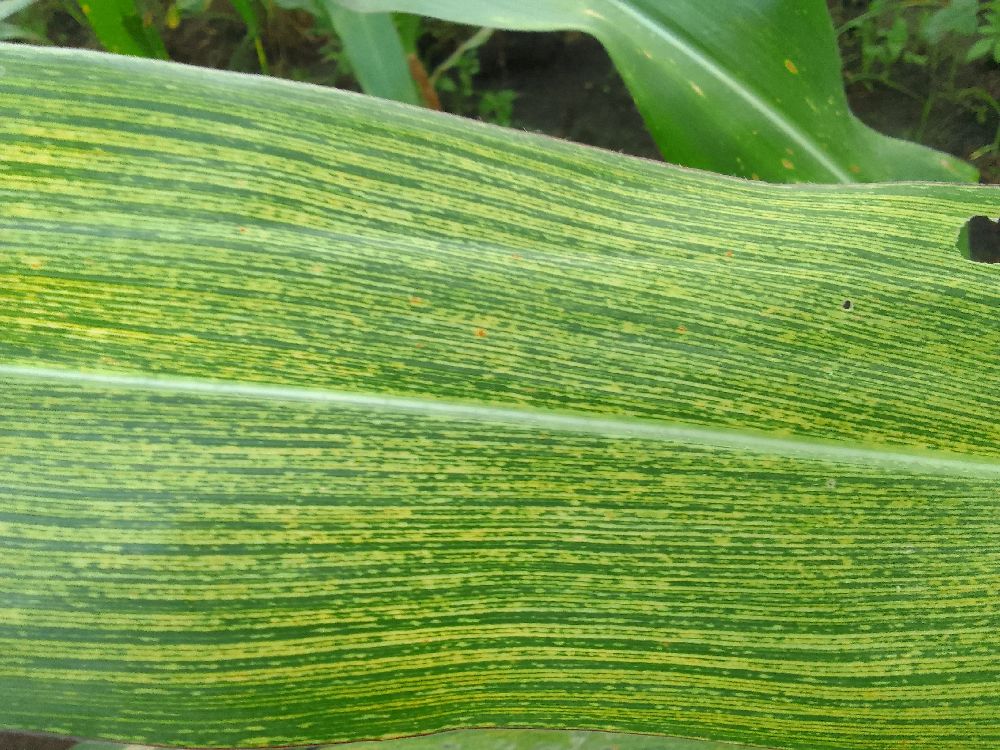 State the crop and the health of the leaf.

maize, maize streak virus
